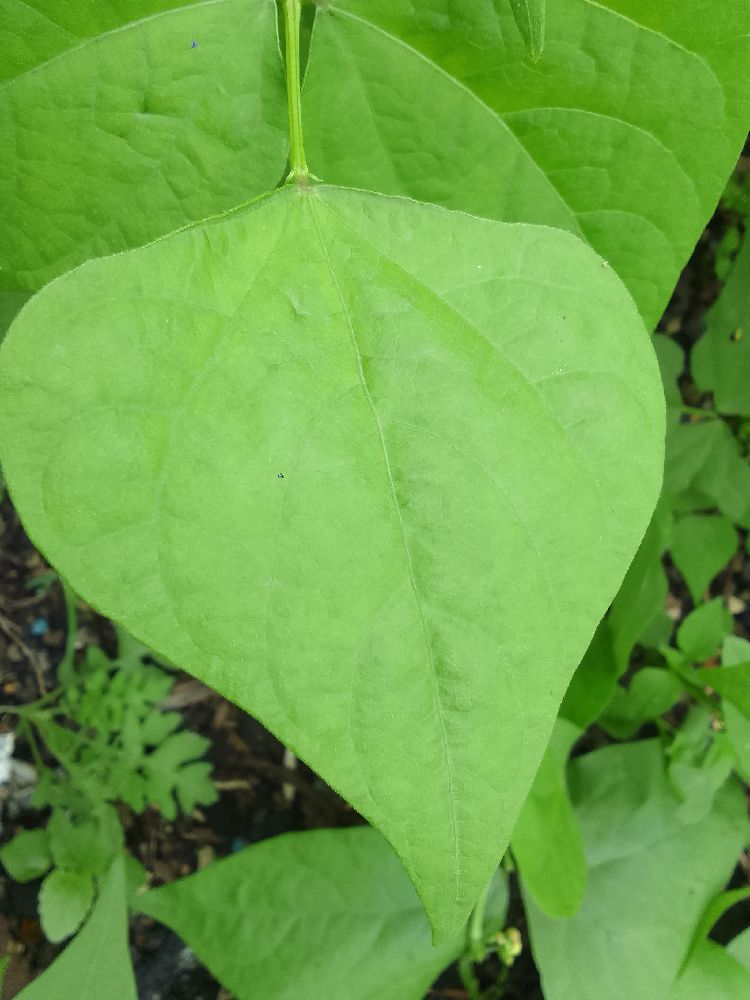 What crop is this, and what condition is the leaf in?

common bean, healthy
